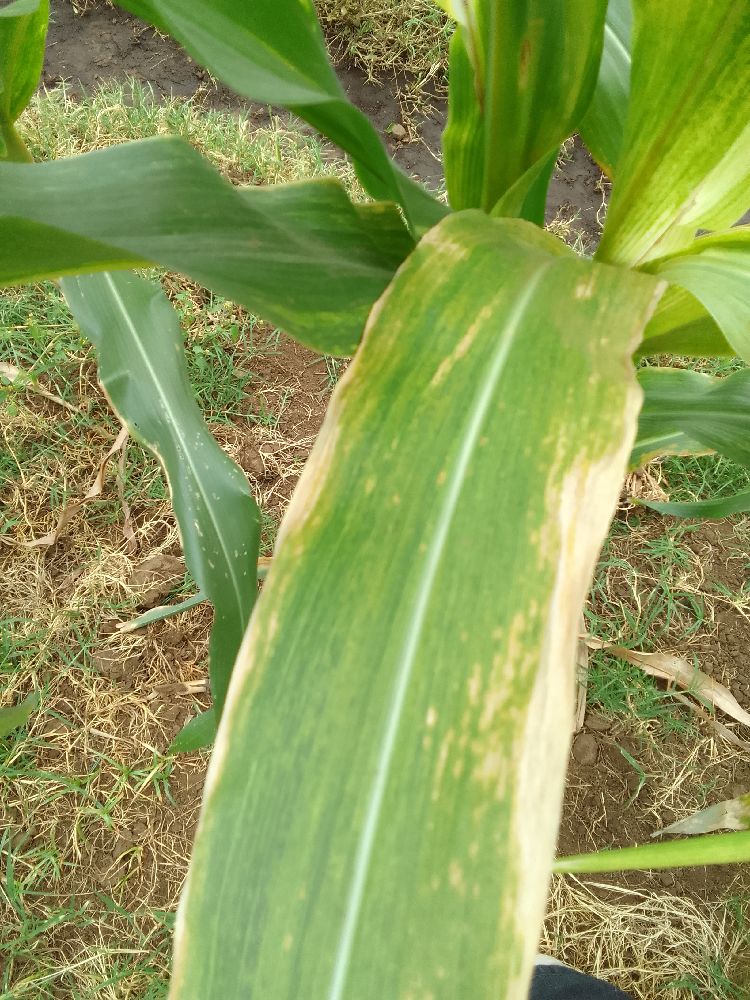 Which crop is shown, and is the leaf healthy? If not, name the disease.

maize, maize lethal necrosis
